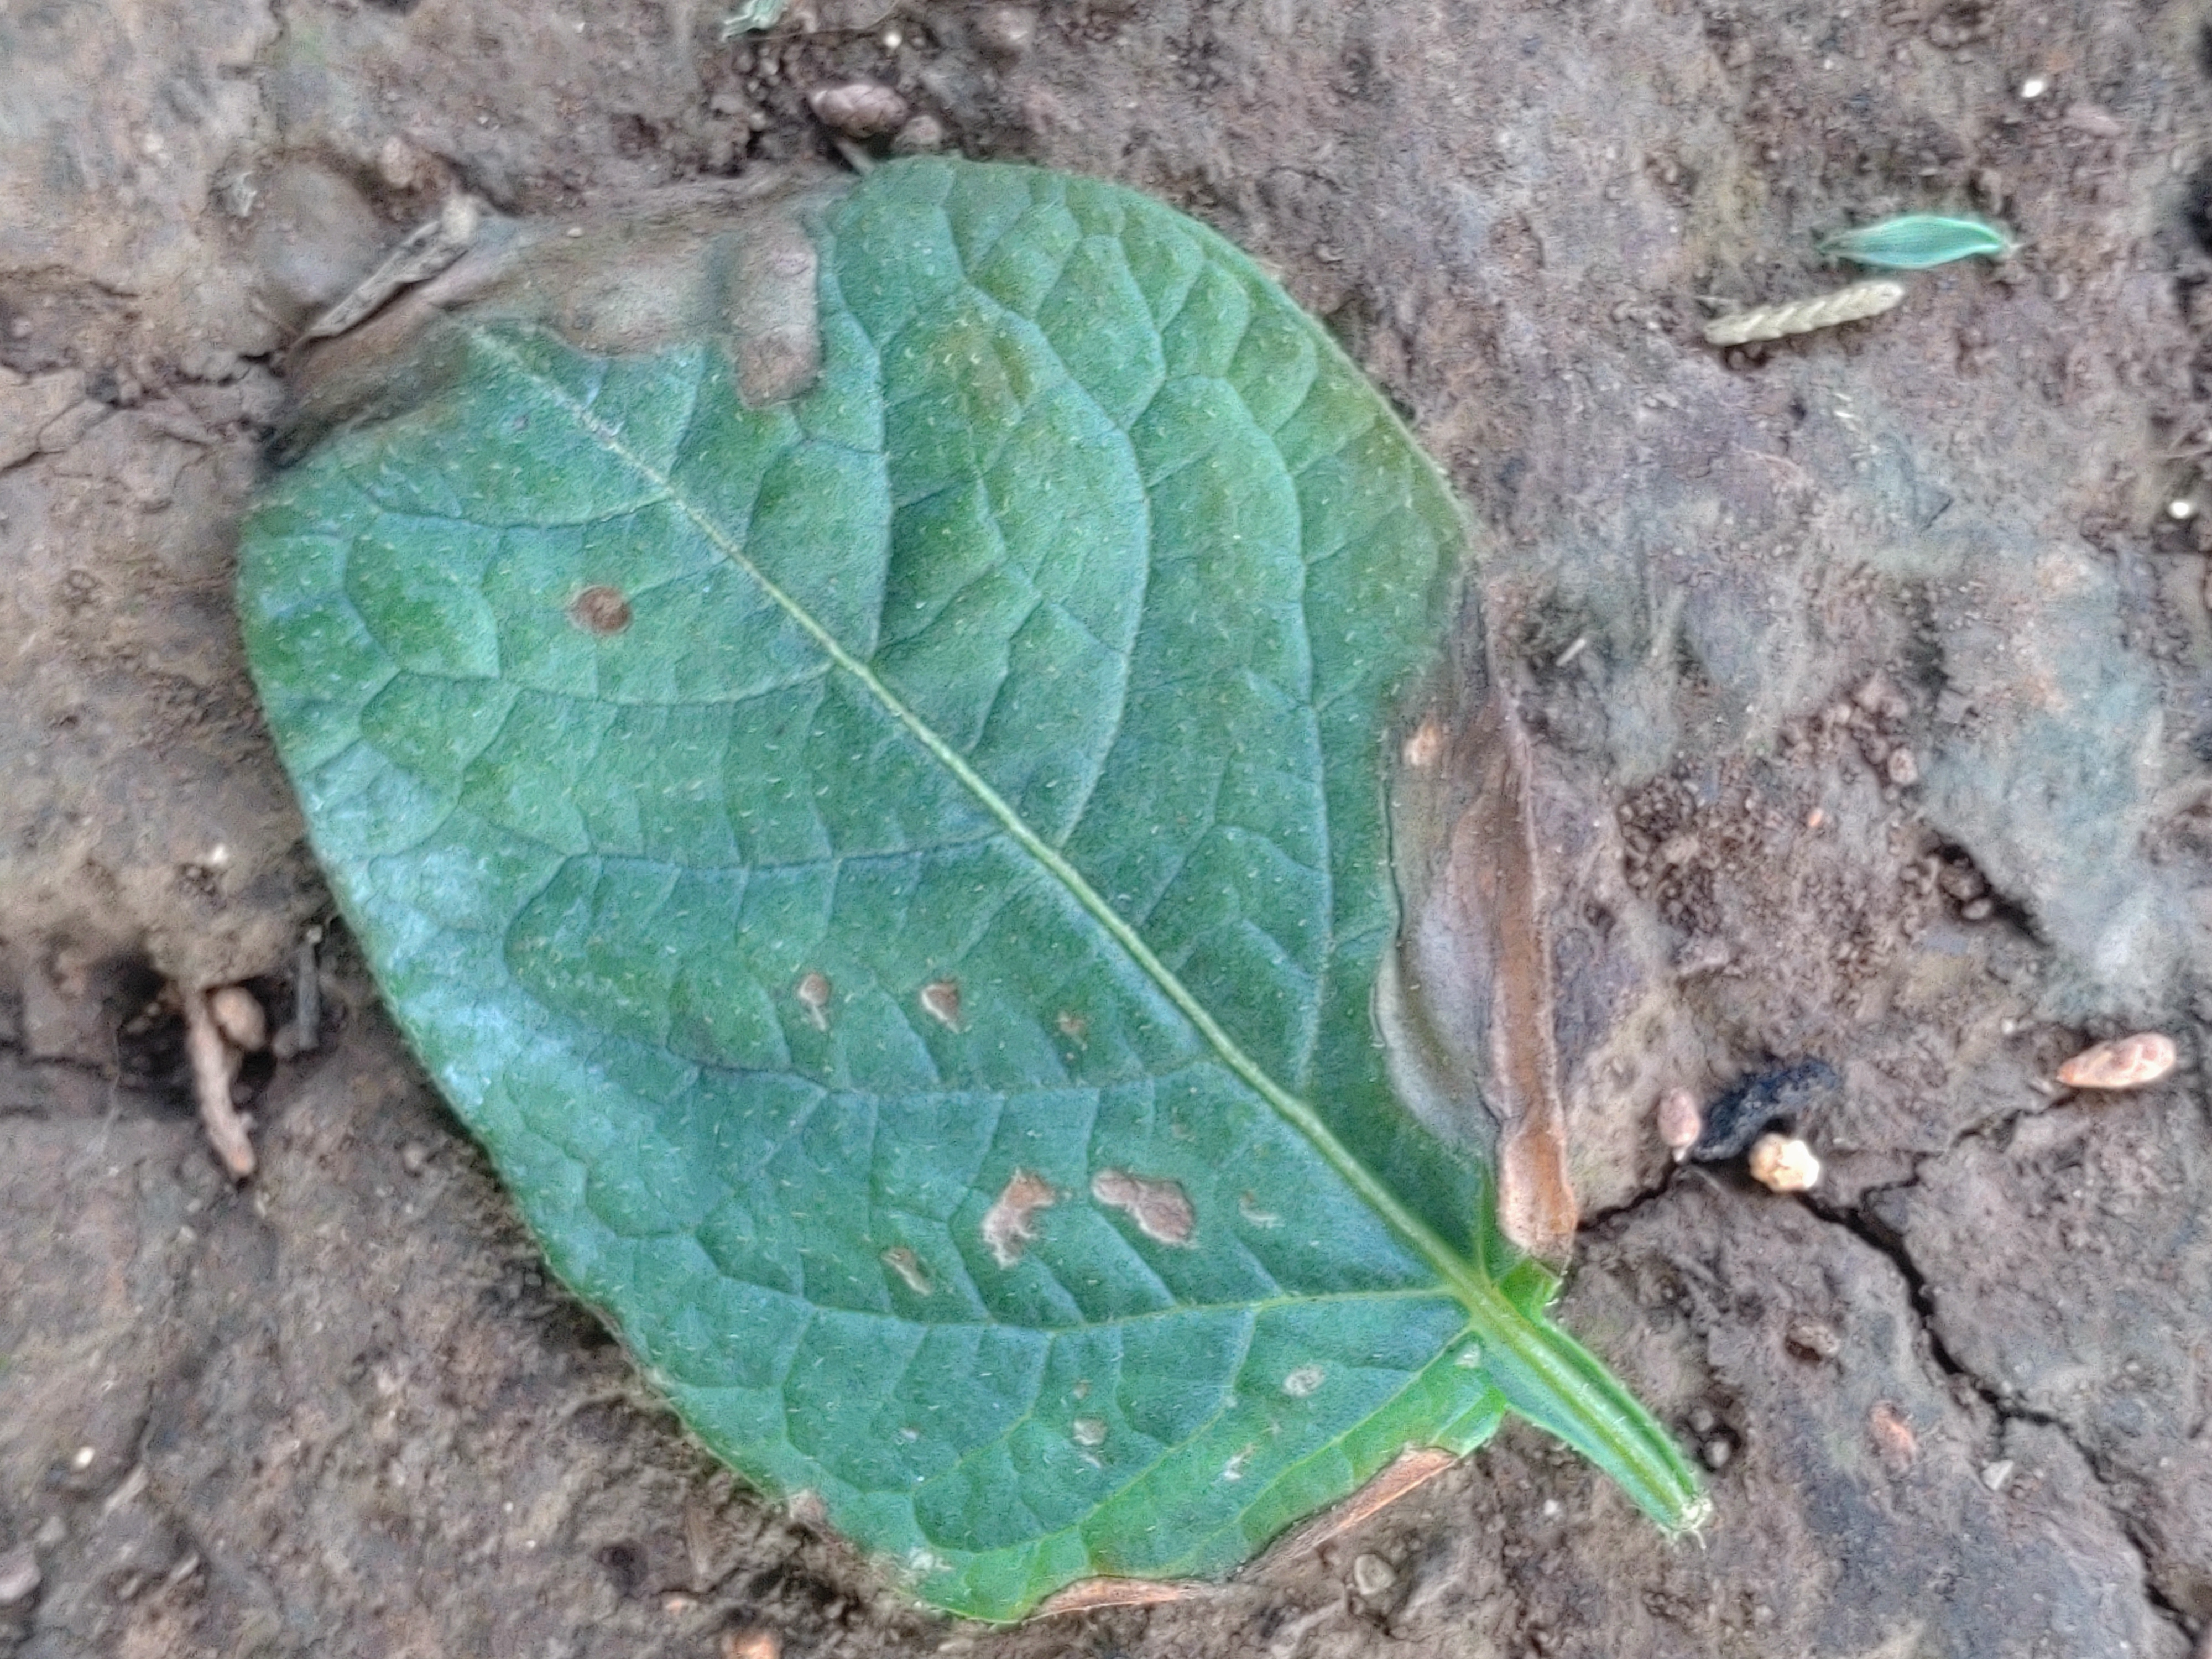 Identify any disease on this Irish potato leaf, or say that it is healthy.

early blight
